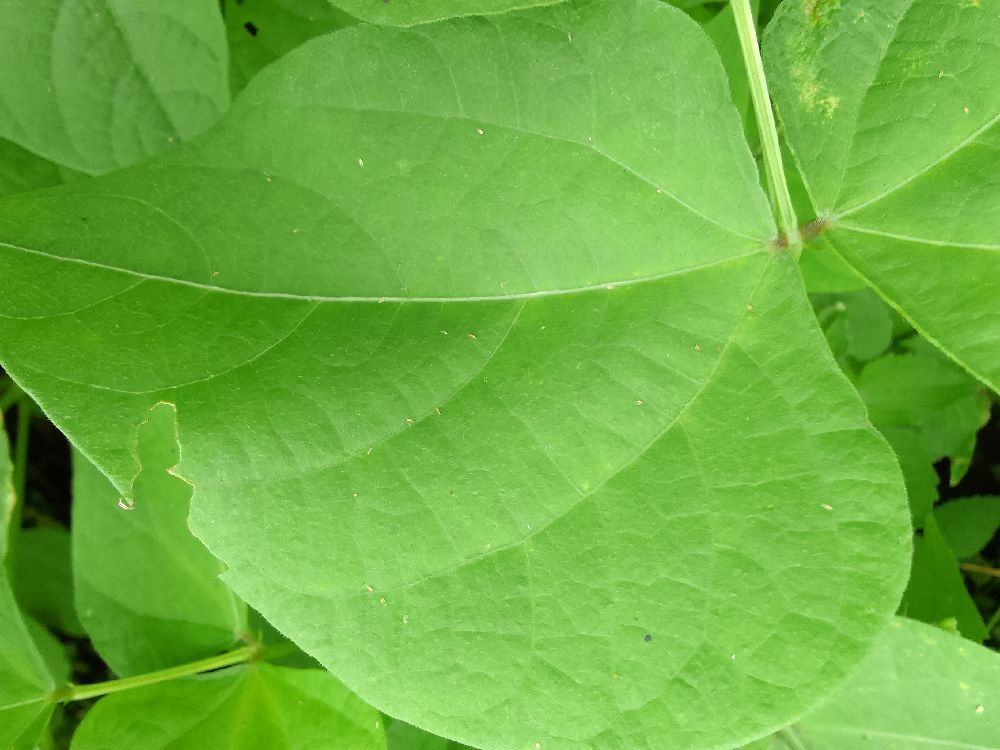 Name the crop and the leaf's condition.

common bean, healthy
